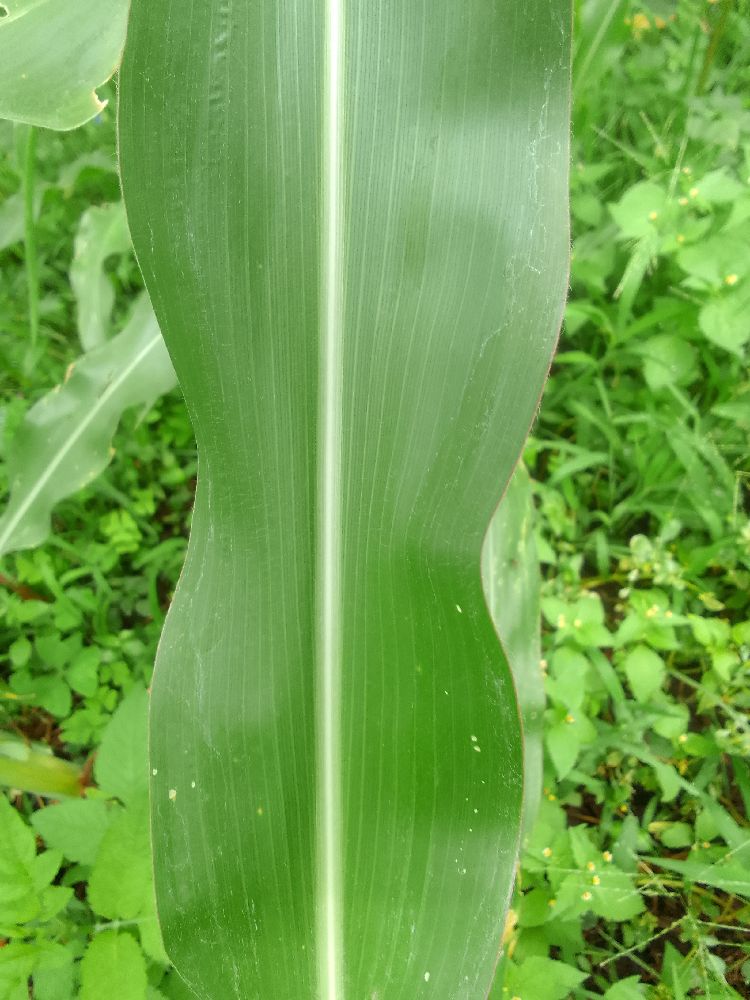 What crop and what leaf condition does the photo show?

maize, healthy
